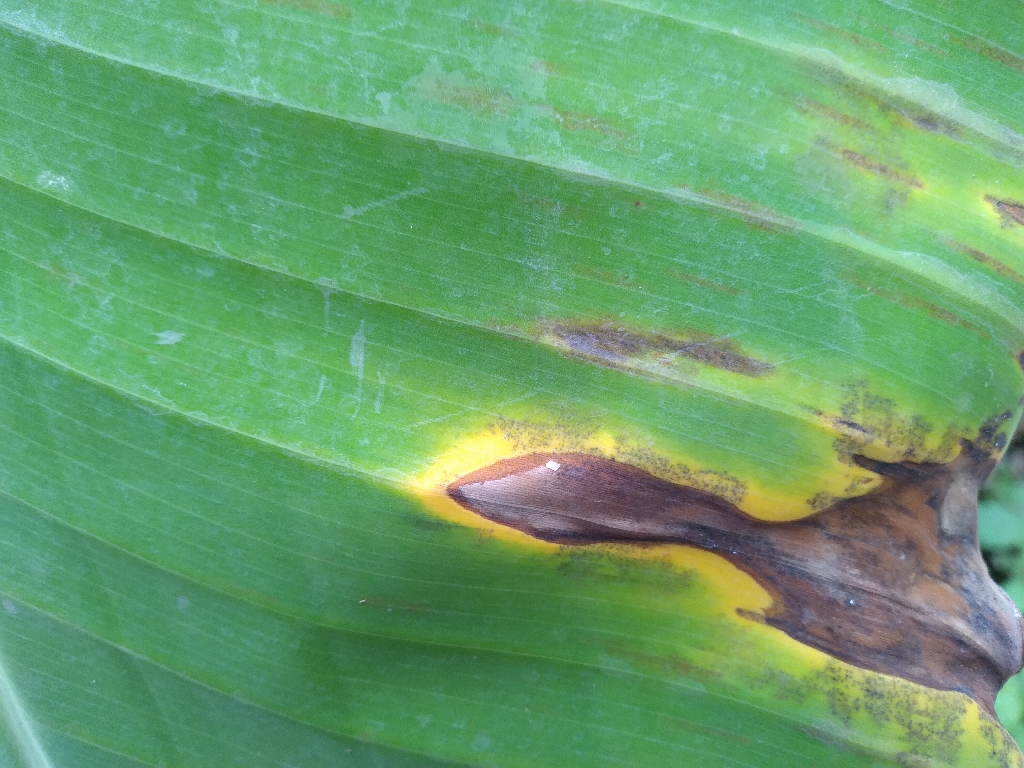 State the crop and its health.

banana, black sigatoka
